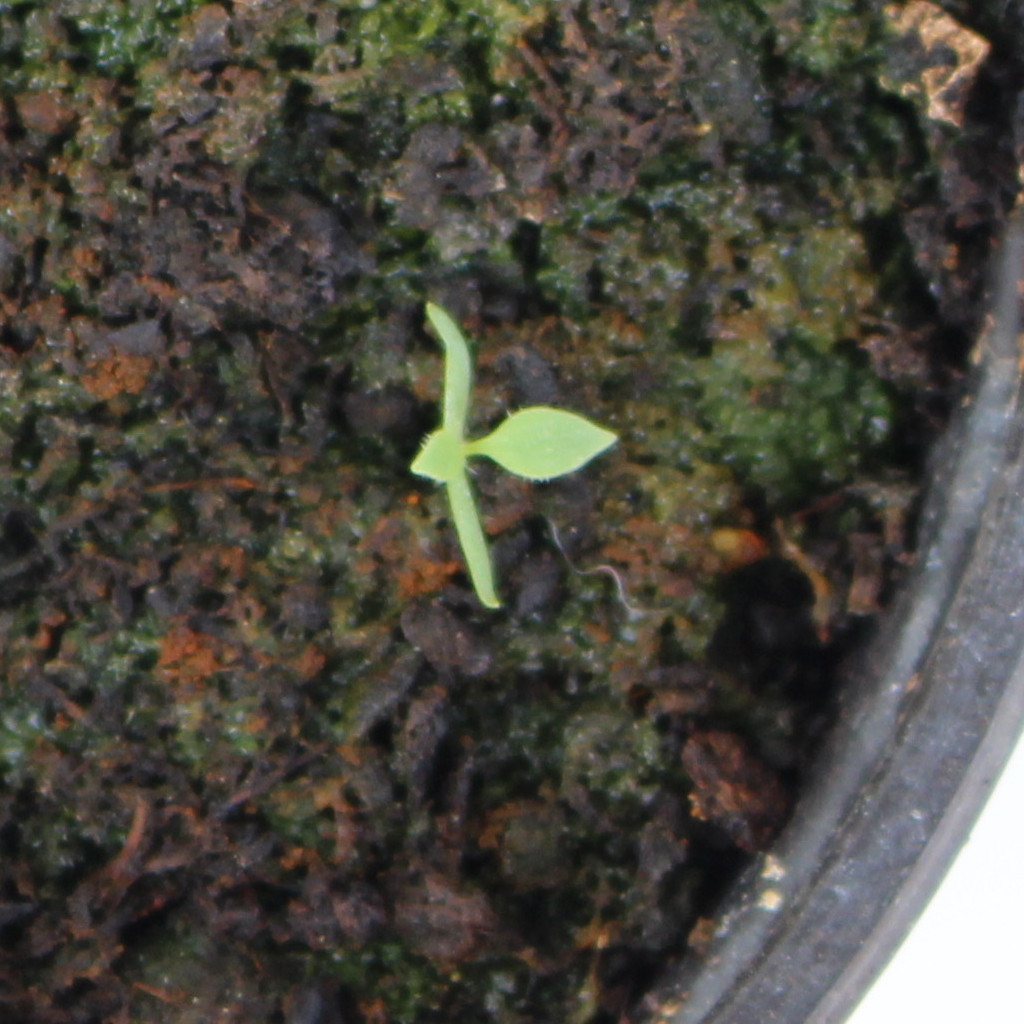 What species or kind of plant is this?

Papaver rhoeas
